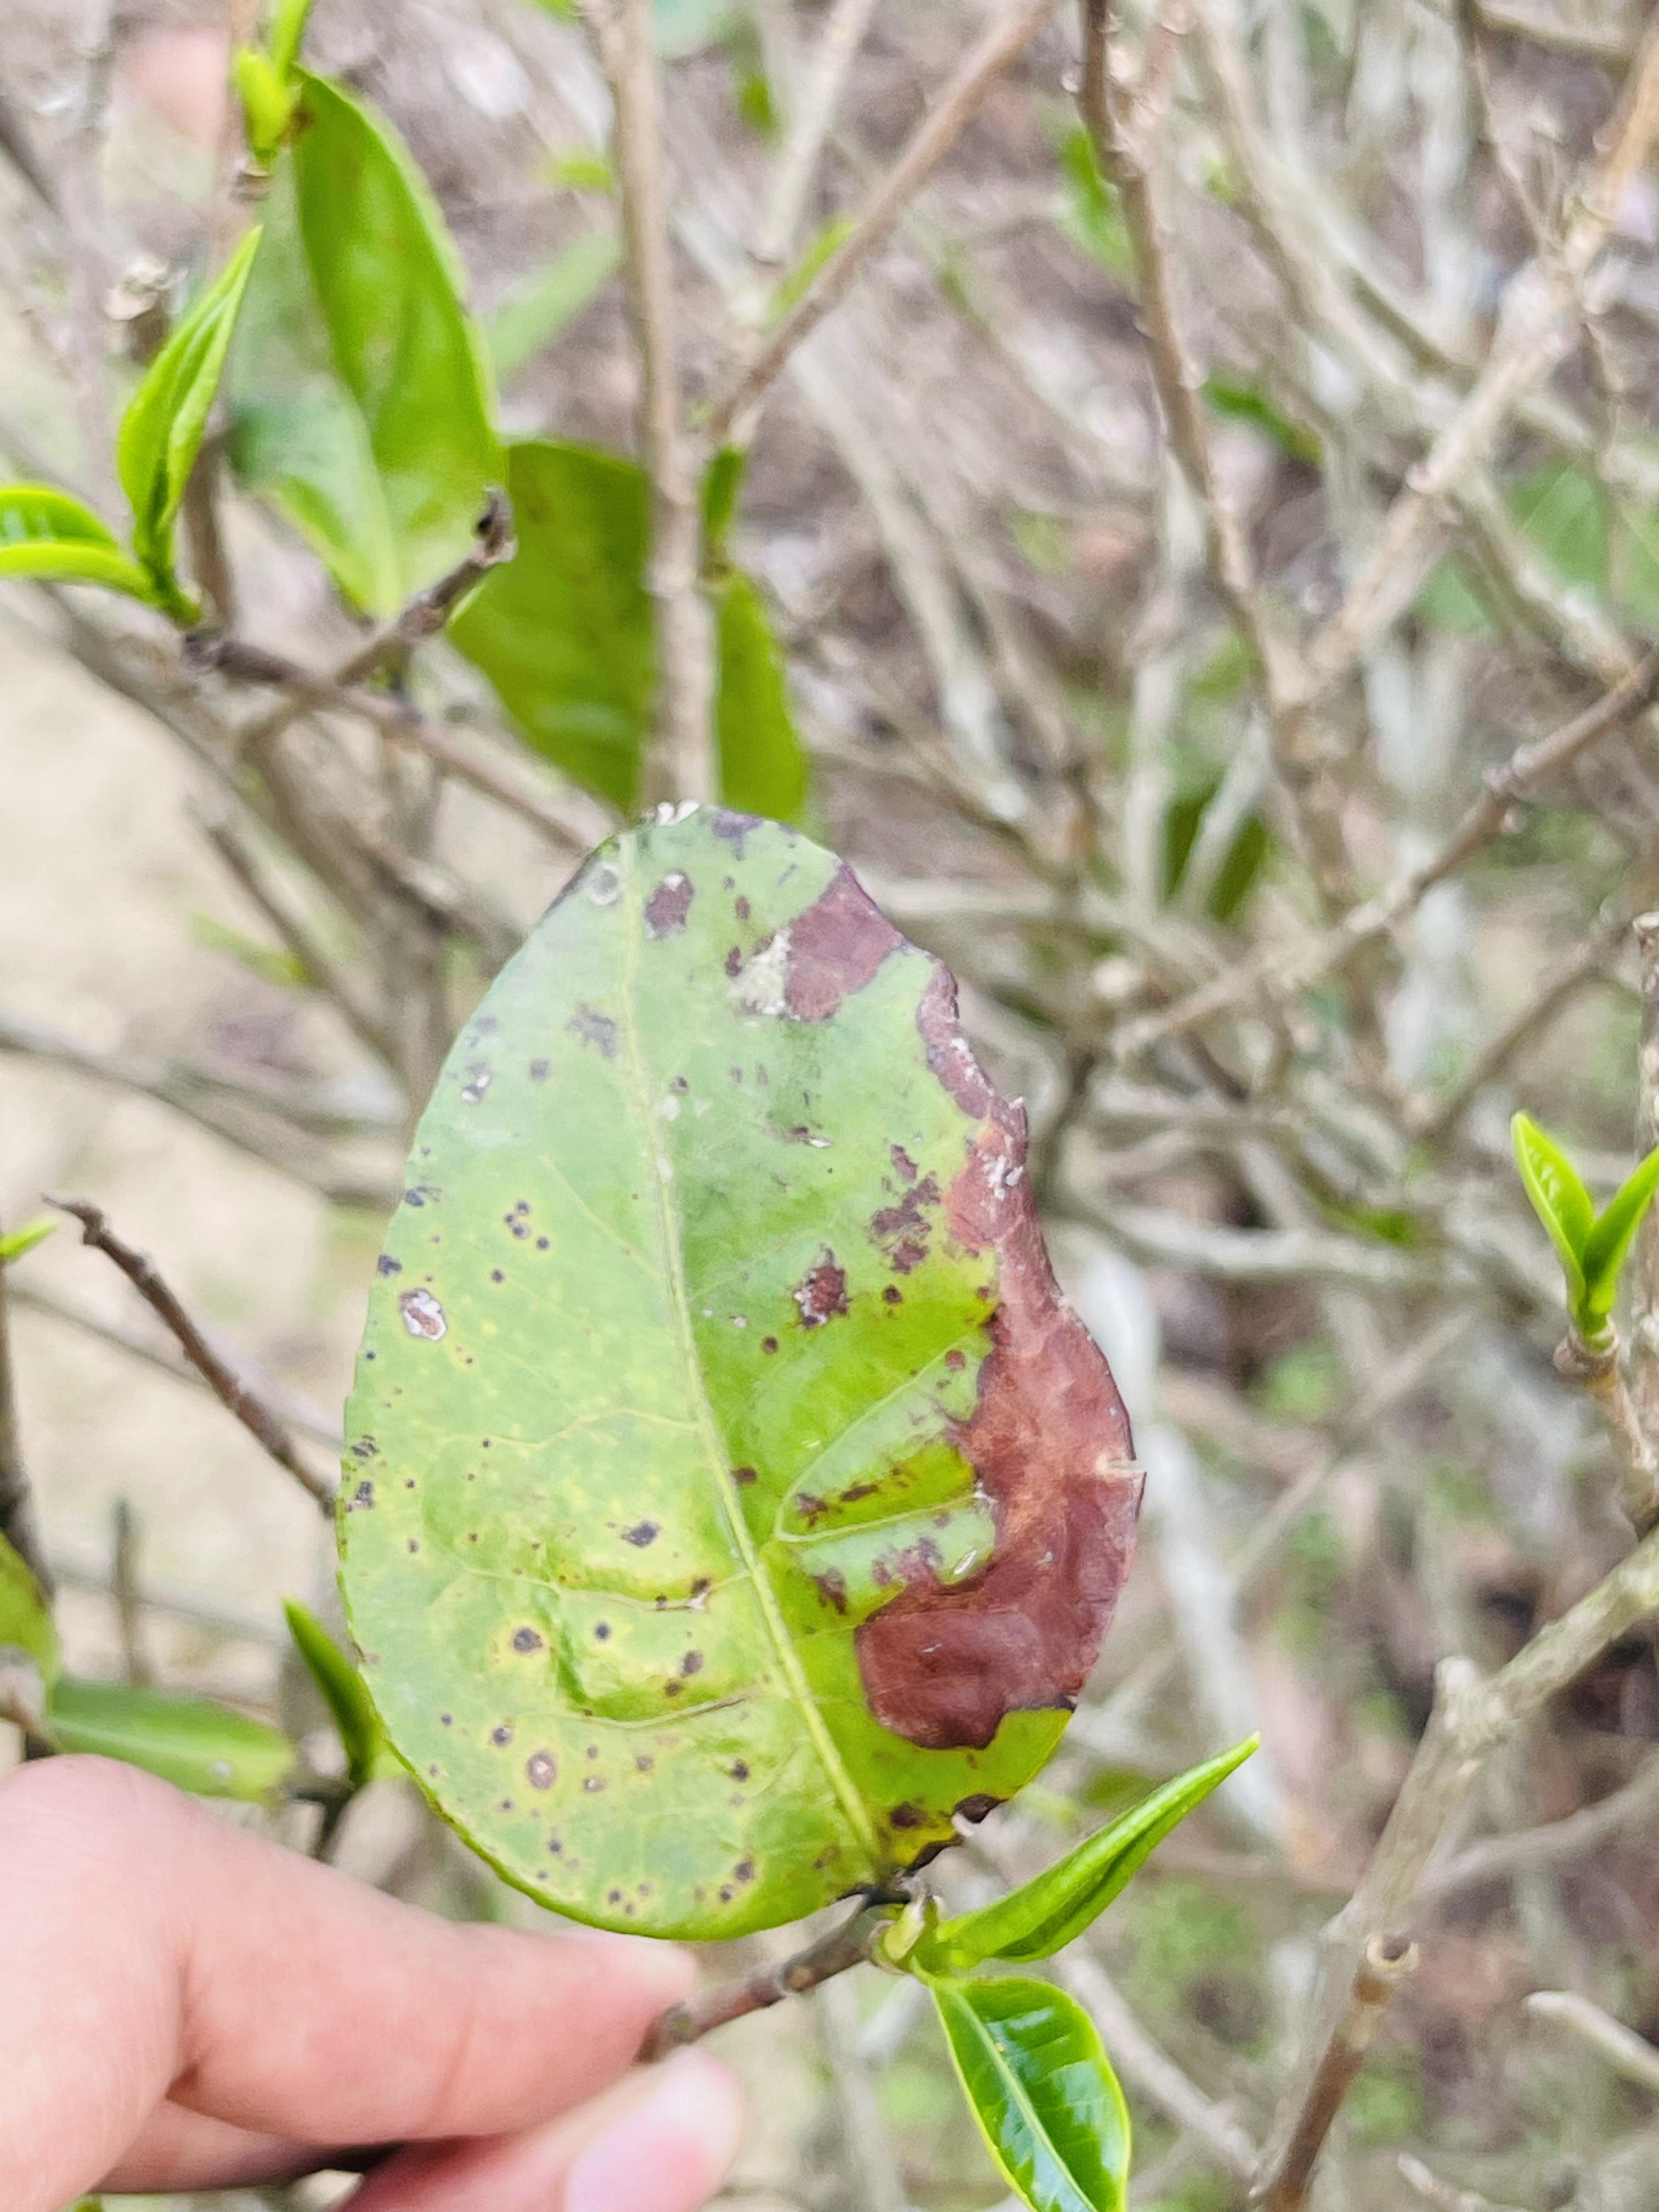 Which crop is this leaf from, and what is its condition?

tea, blight
